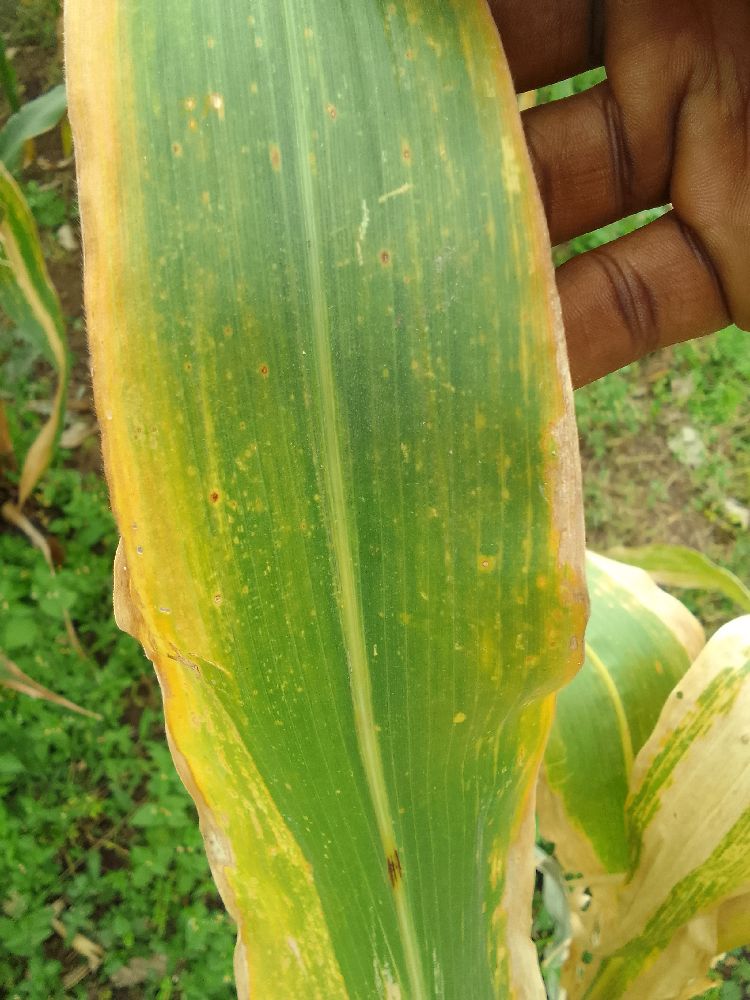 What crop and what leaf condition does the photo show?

maize, maize lethal necrosis
